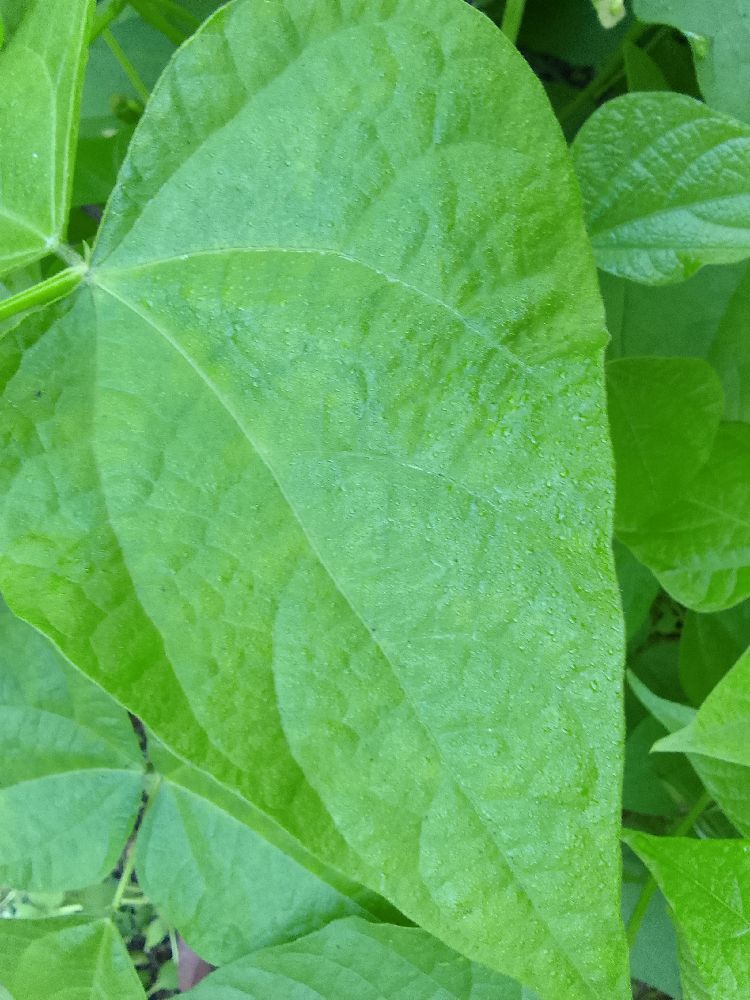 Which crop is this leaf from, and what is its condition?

common bean, healthy
